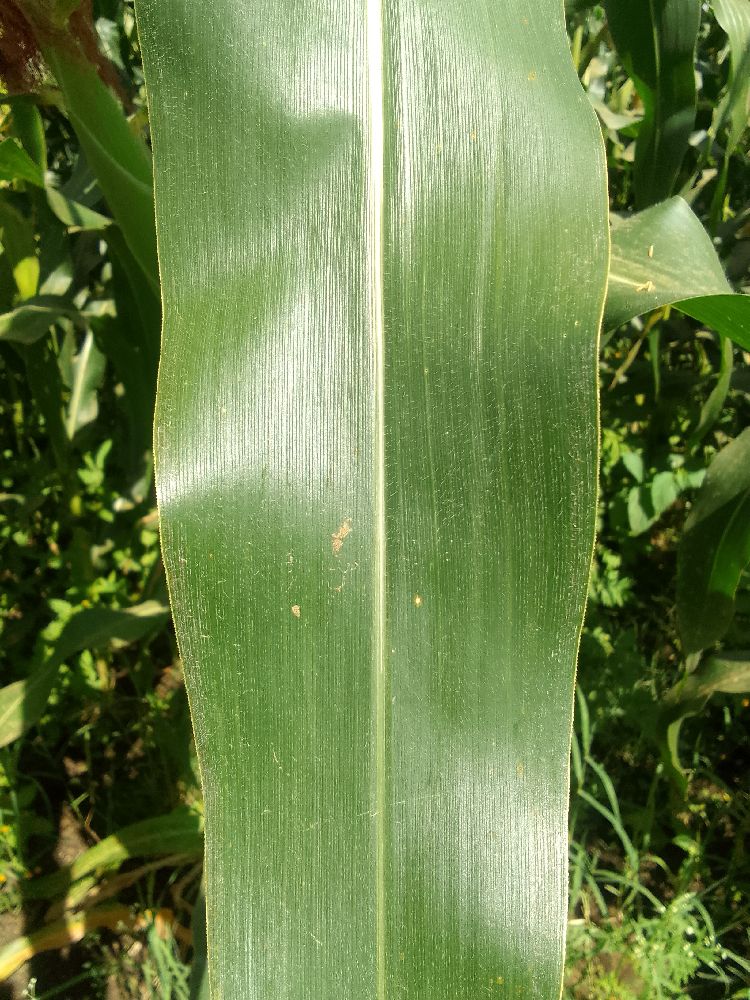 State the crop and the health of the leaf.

maize, healthy
